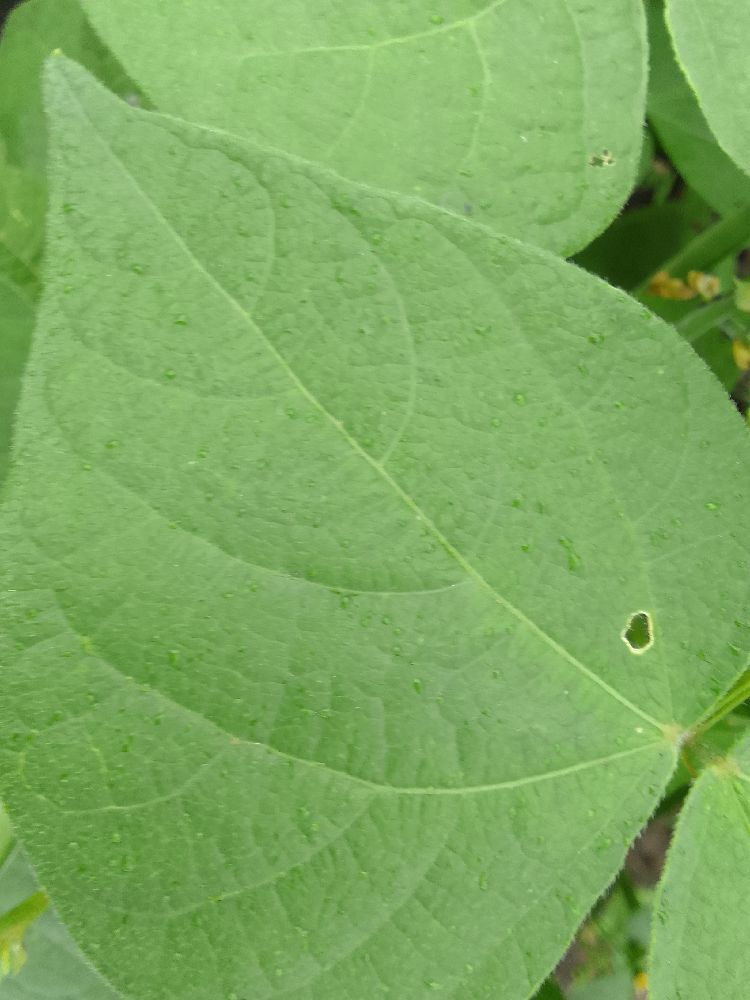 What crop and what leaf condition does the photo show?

common bean, healthy
